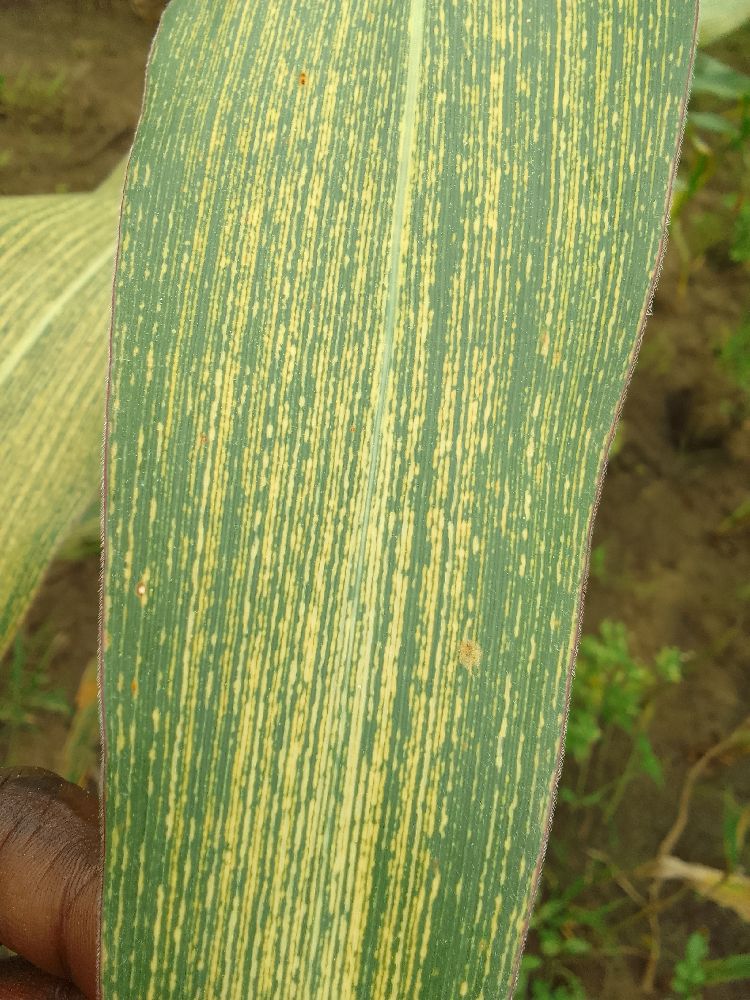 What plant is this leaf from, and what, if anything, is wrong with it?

maize, maize streak virus
